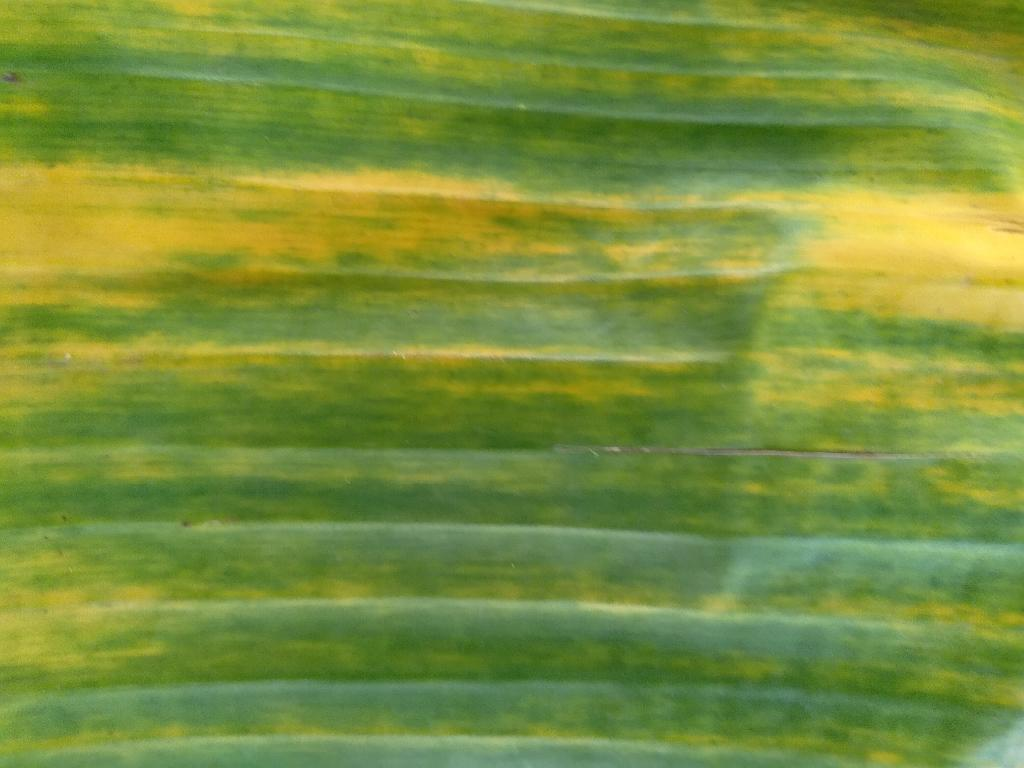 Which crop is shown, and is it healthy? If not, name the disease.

banana, fusarium wilt race 1
